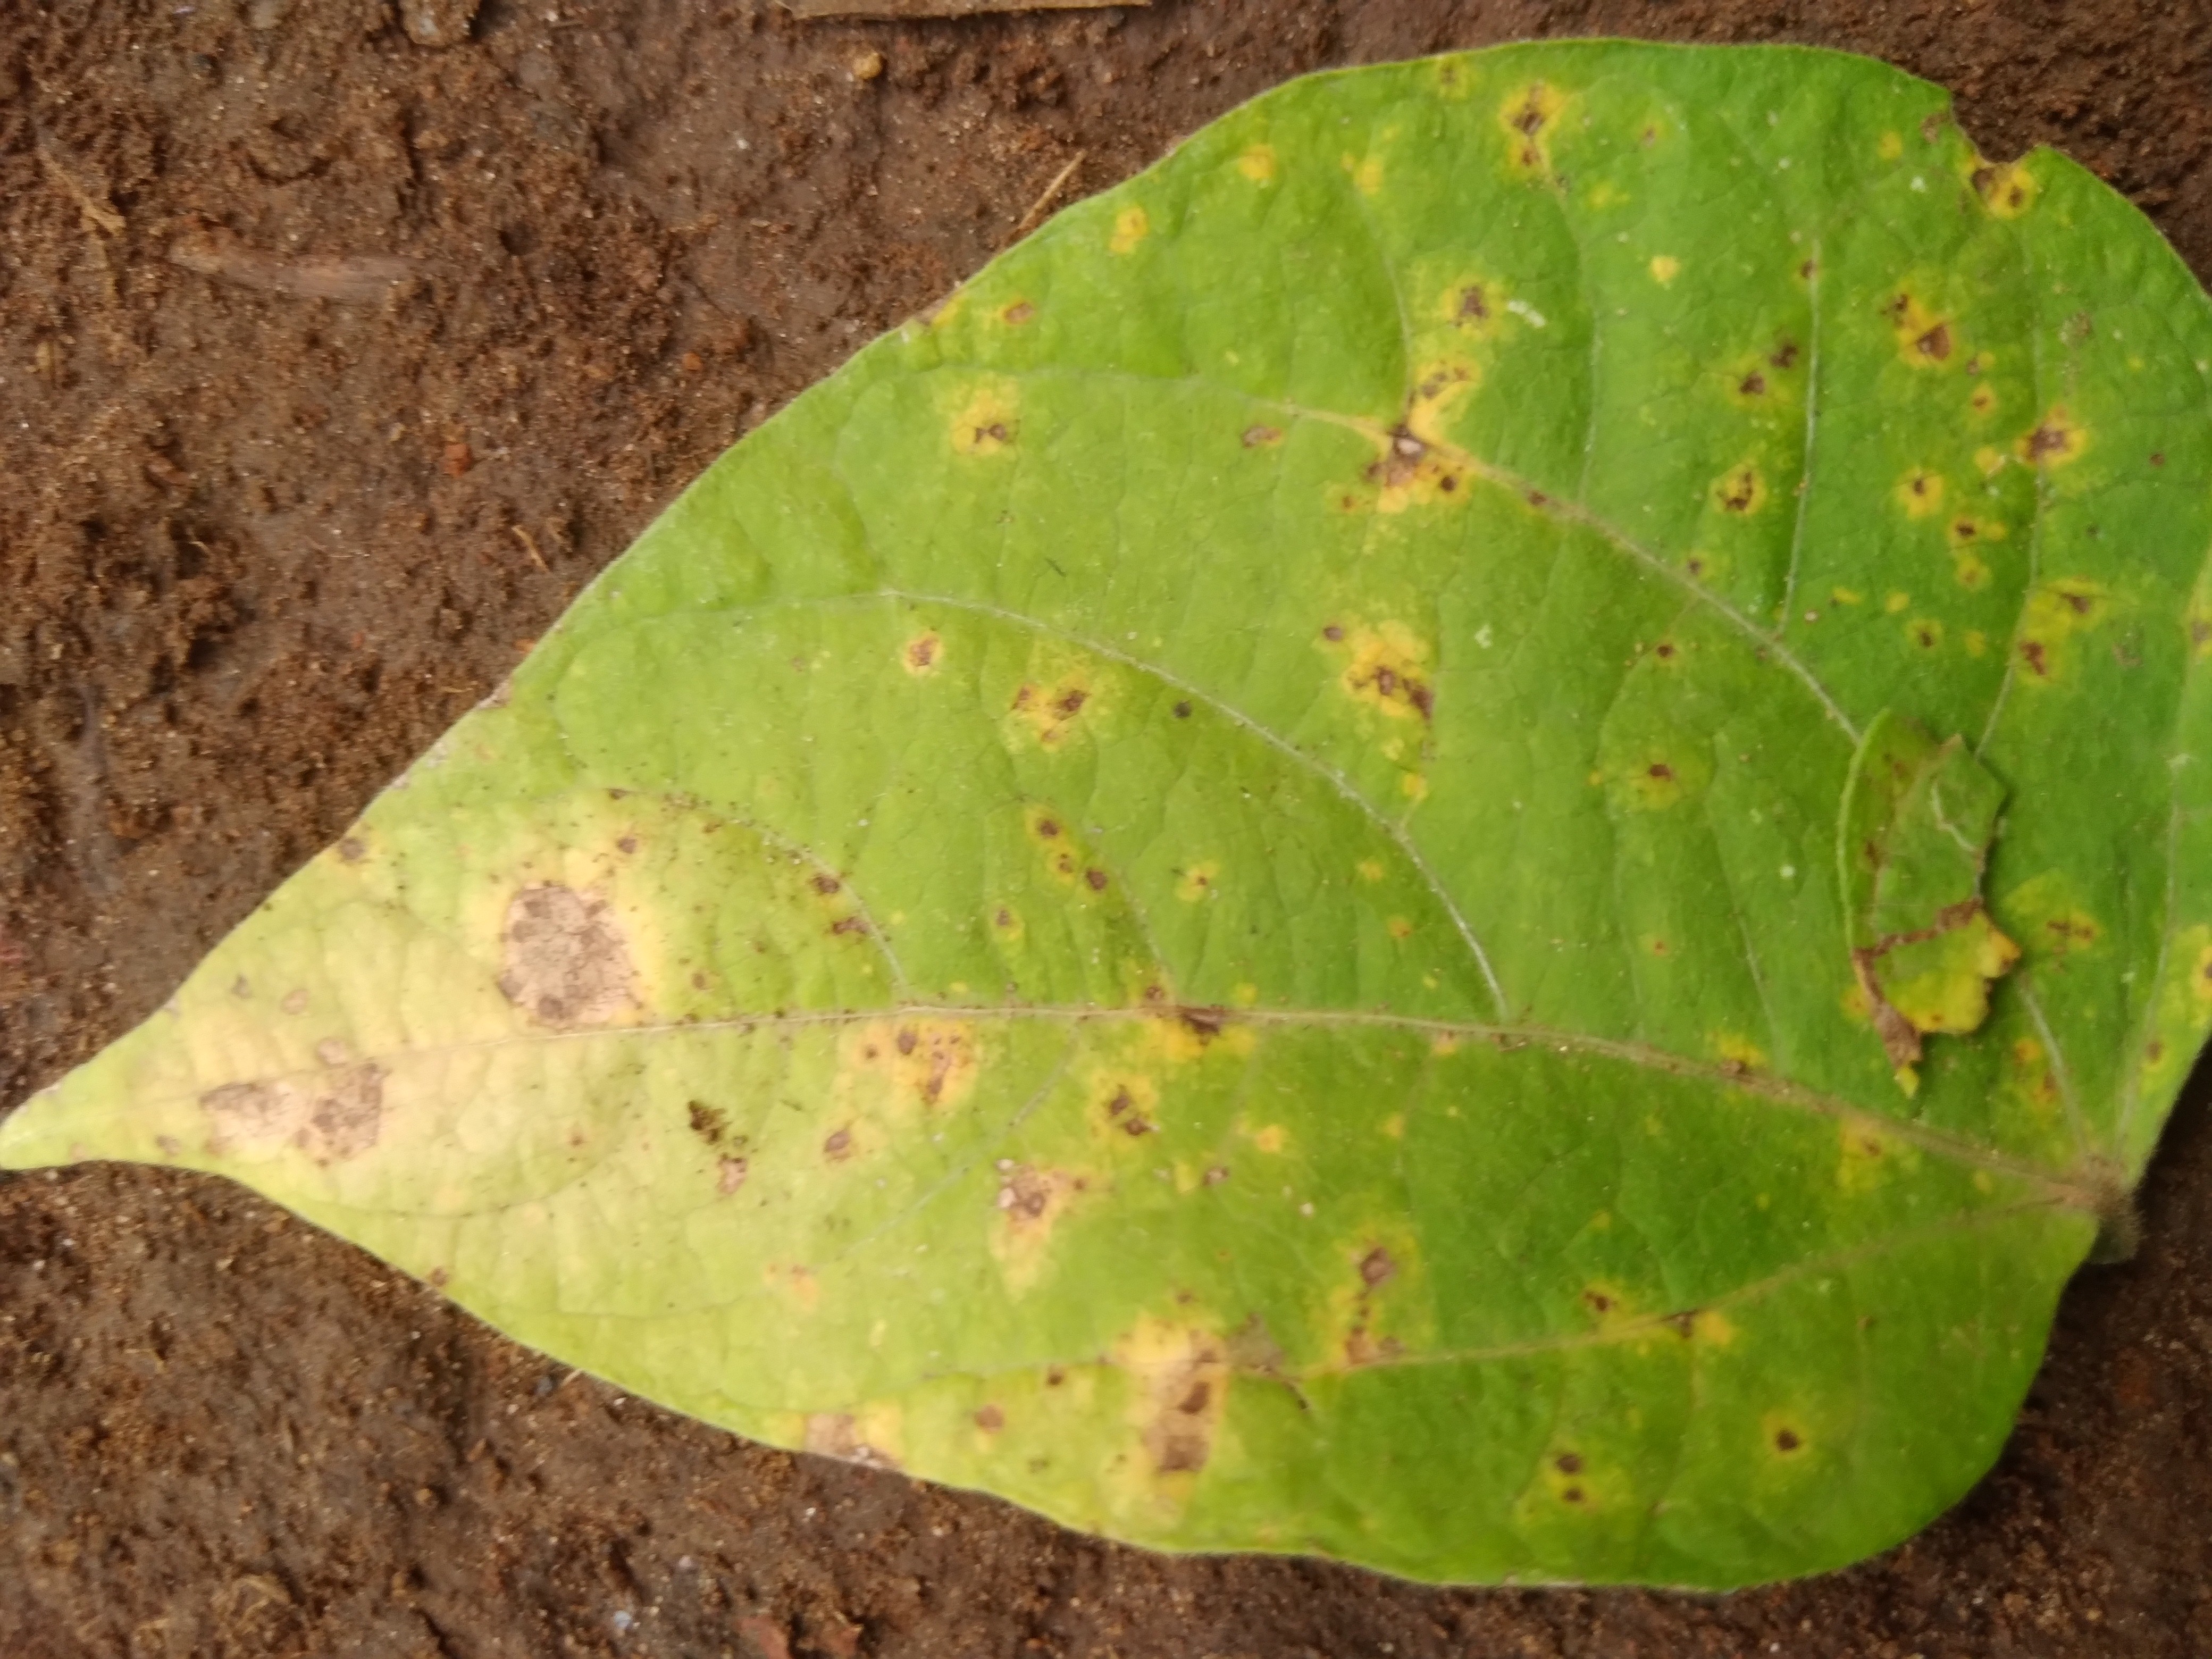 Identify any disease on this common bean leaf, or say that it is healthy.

rust
